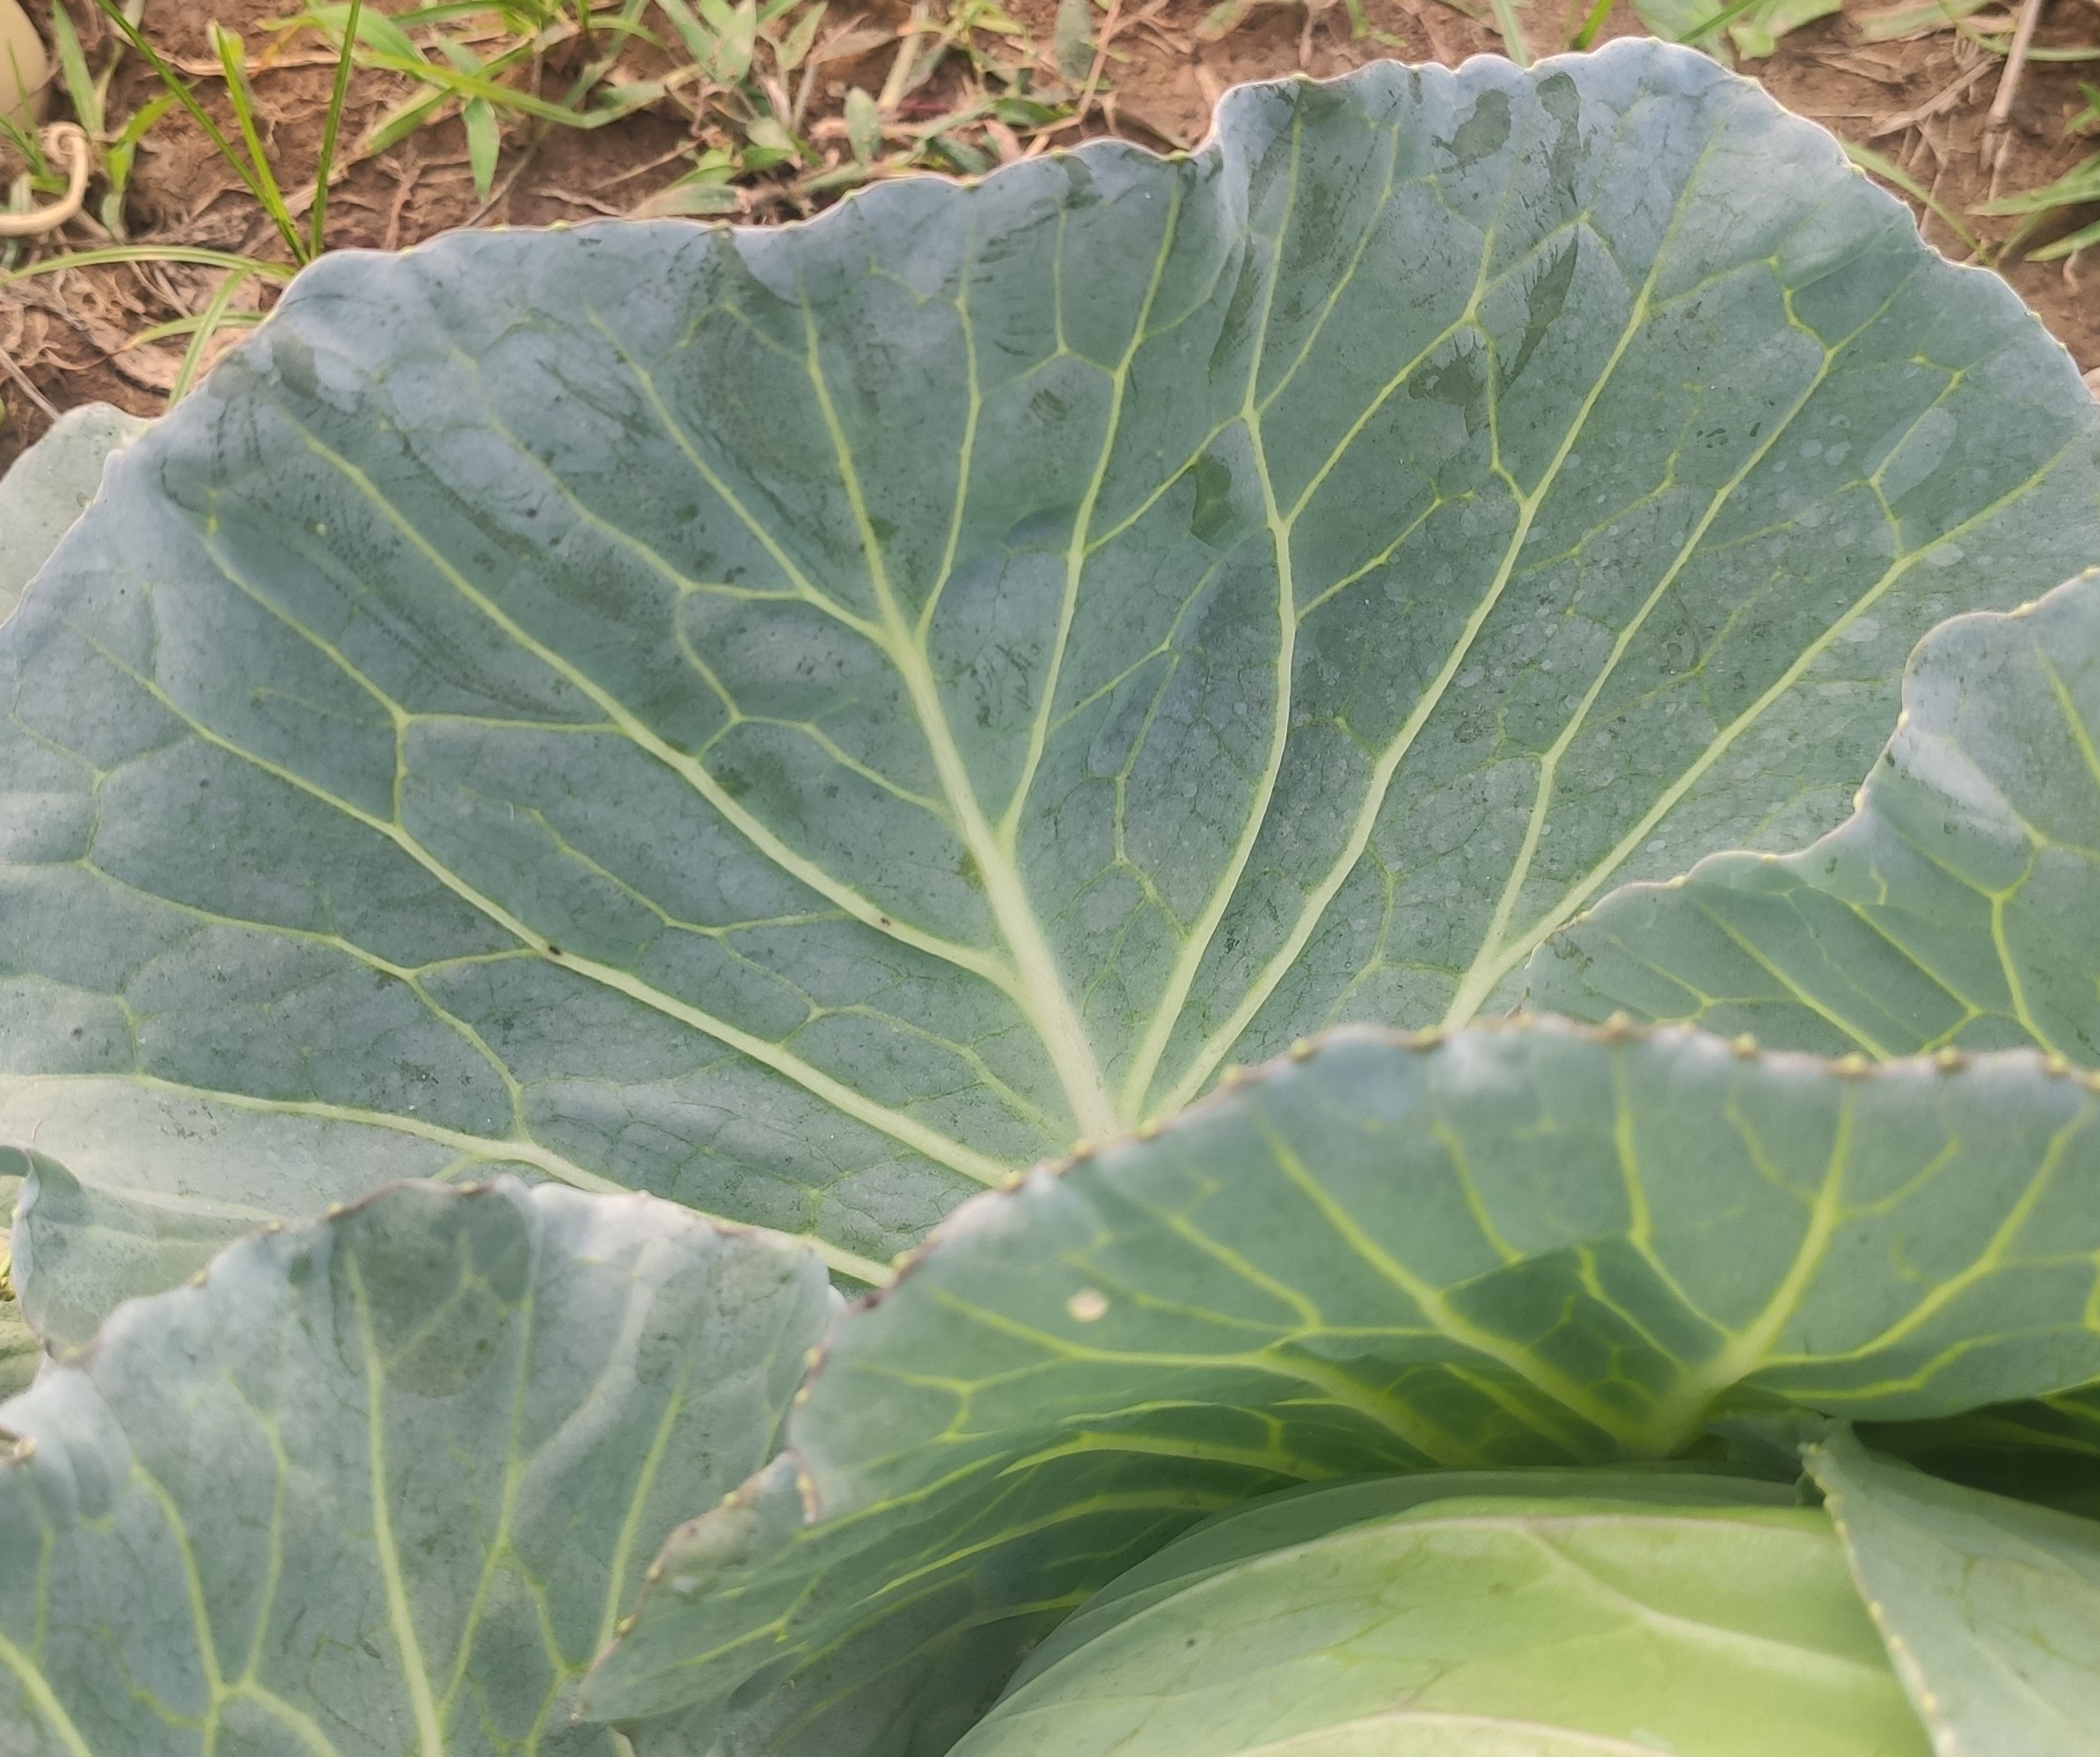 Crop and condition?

cabbage, healthy
